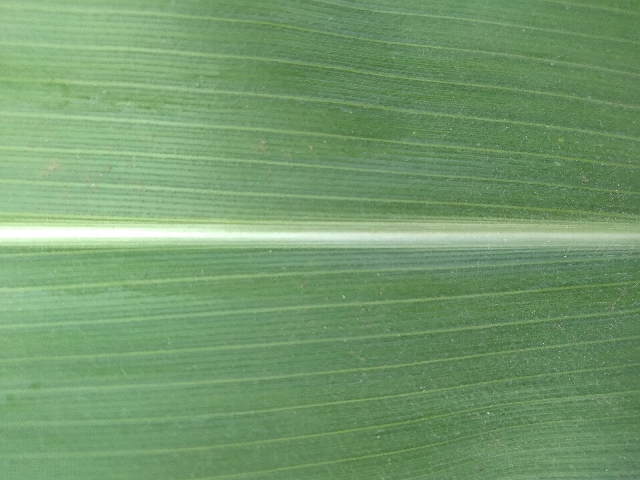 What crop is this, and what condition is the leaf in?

maize, healthy
